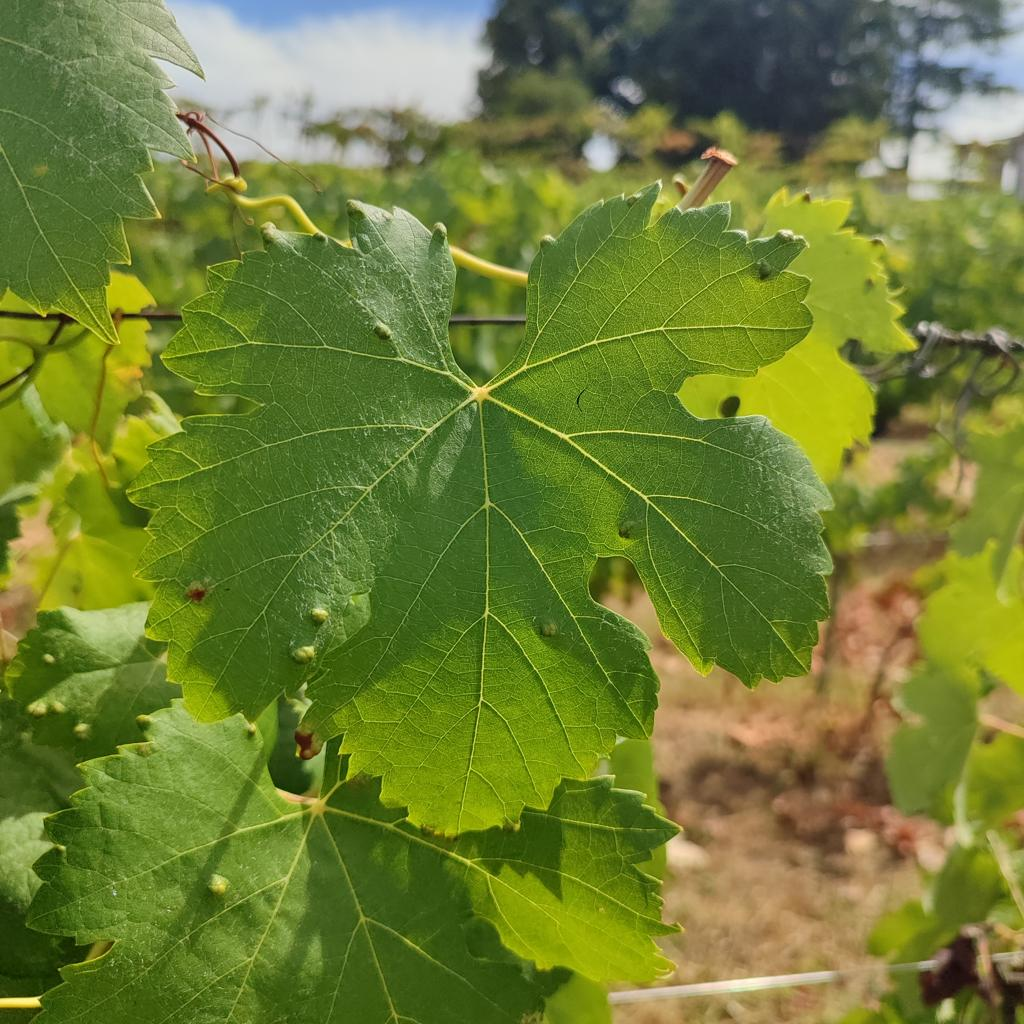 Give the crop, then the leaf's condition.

grapevine, erineum mite
